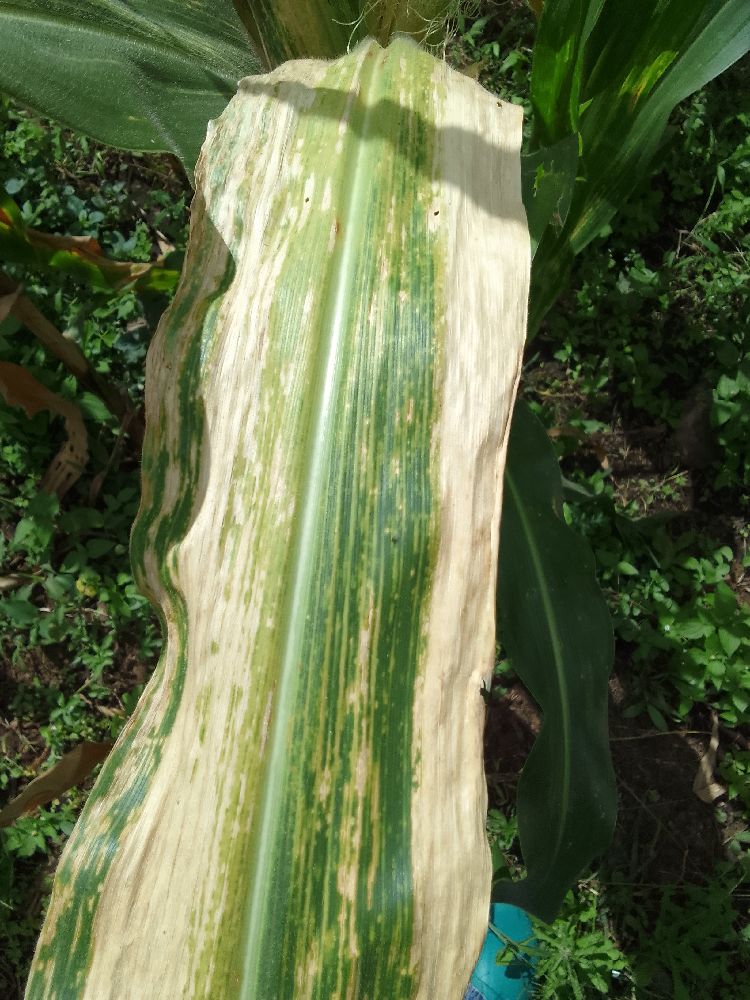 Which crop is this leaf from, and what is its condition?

maize, maize lethal necrosis
